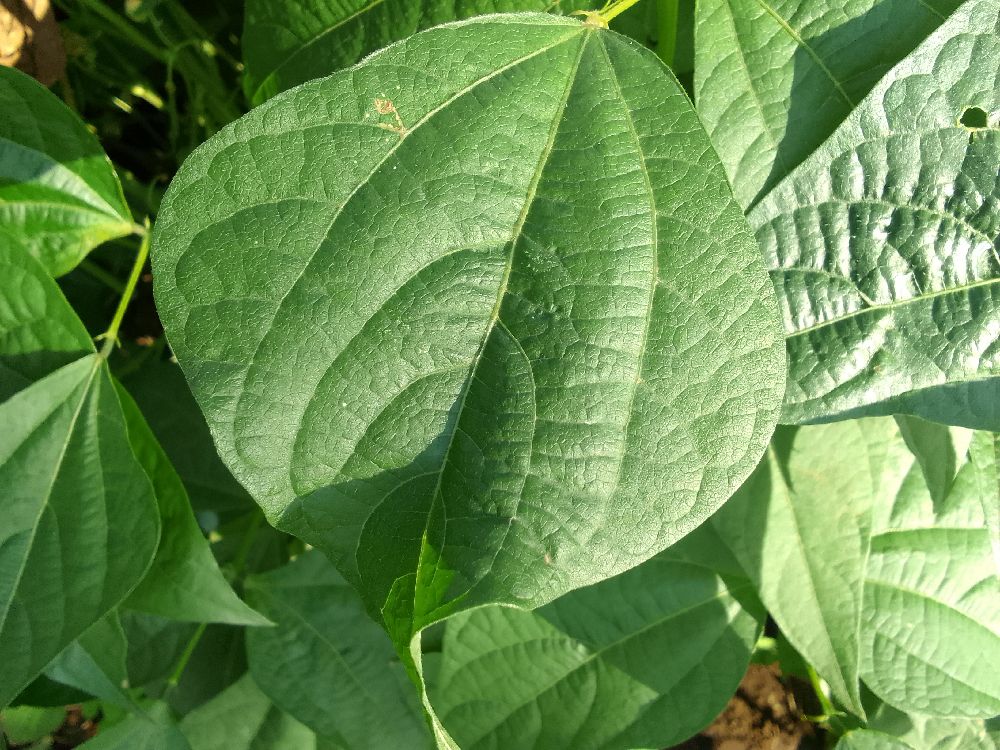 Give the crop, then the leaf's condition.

common bean, healthy
